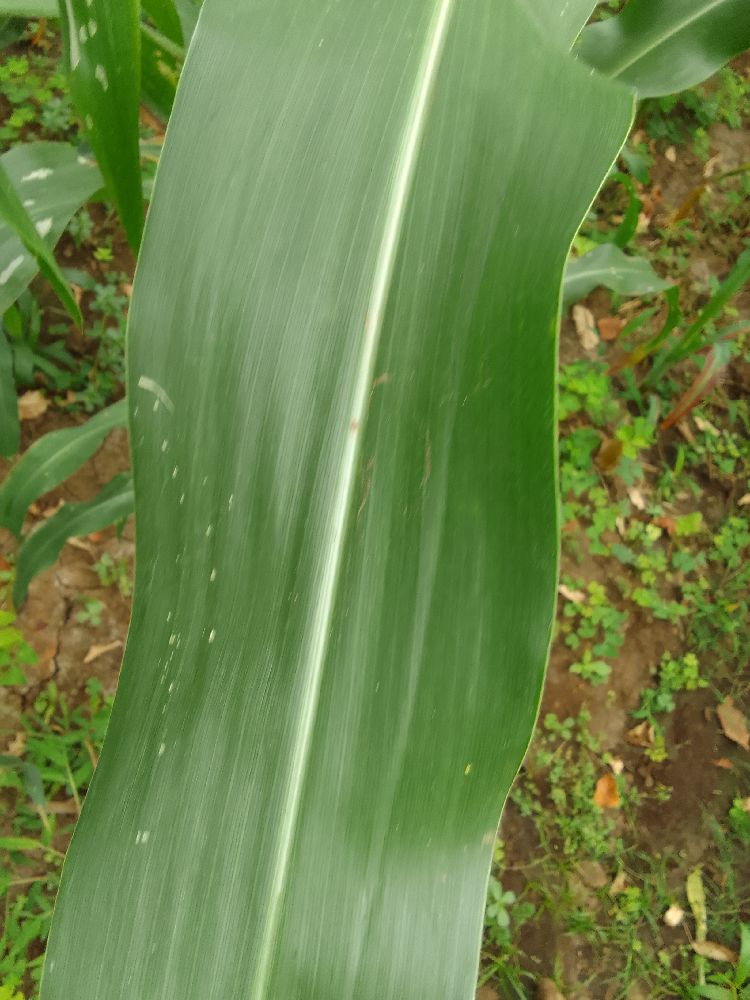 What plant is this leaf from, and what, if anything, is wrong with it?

maize, healthy
